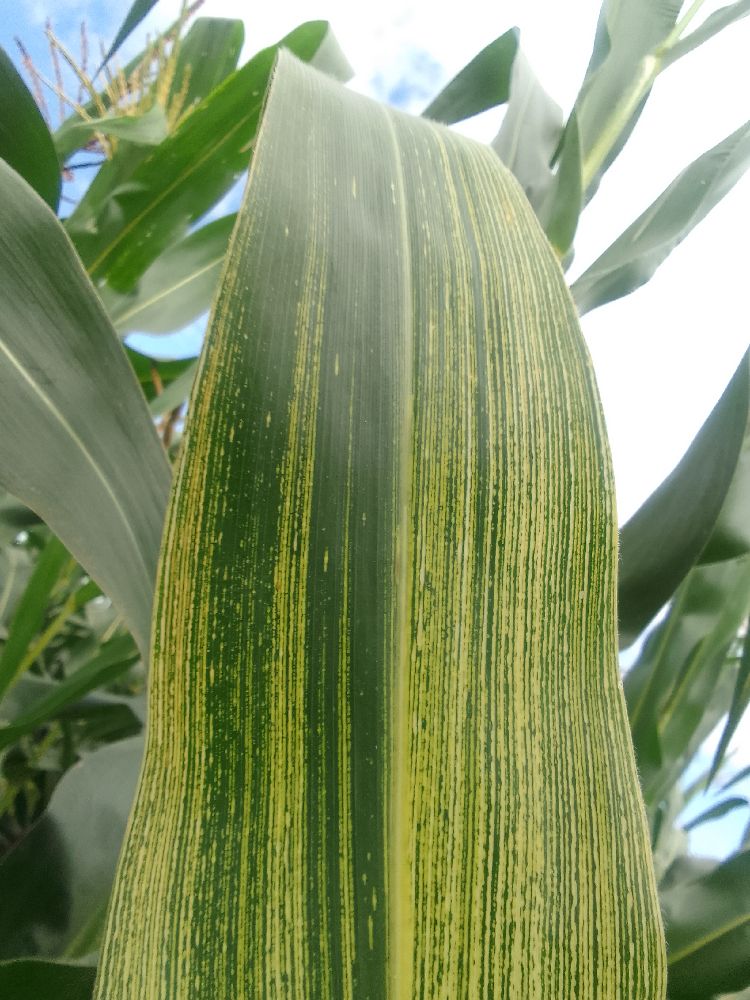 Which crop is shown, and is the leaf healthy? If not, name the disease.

maize, maize streak virus
